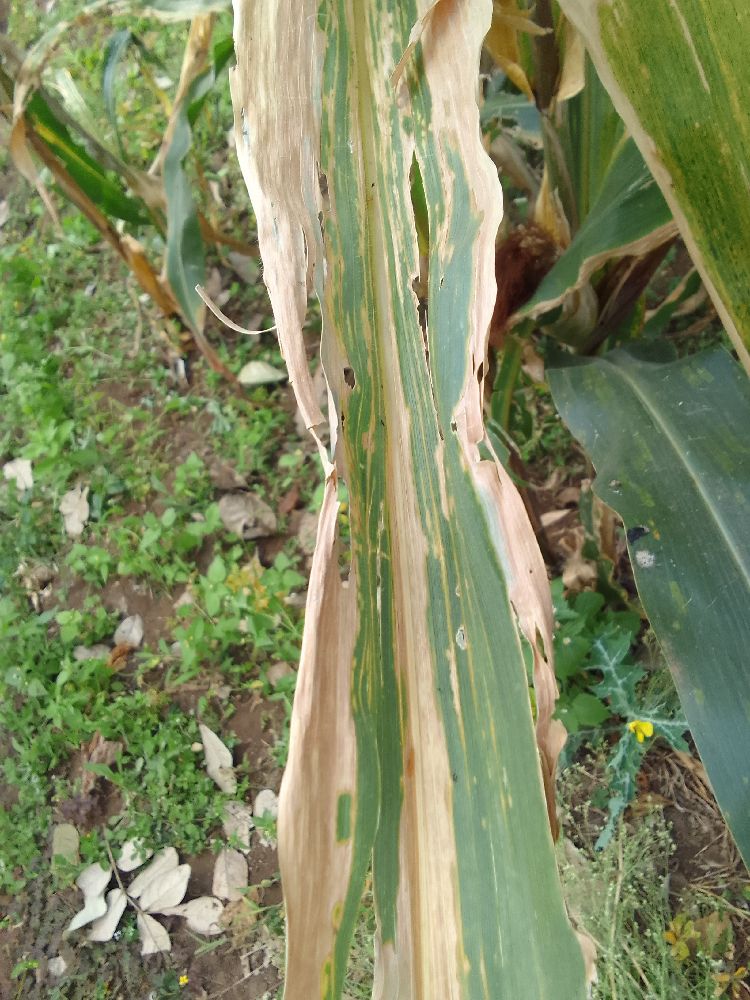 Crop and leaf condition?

maize, maize lethal necrosis
